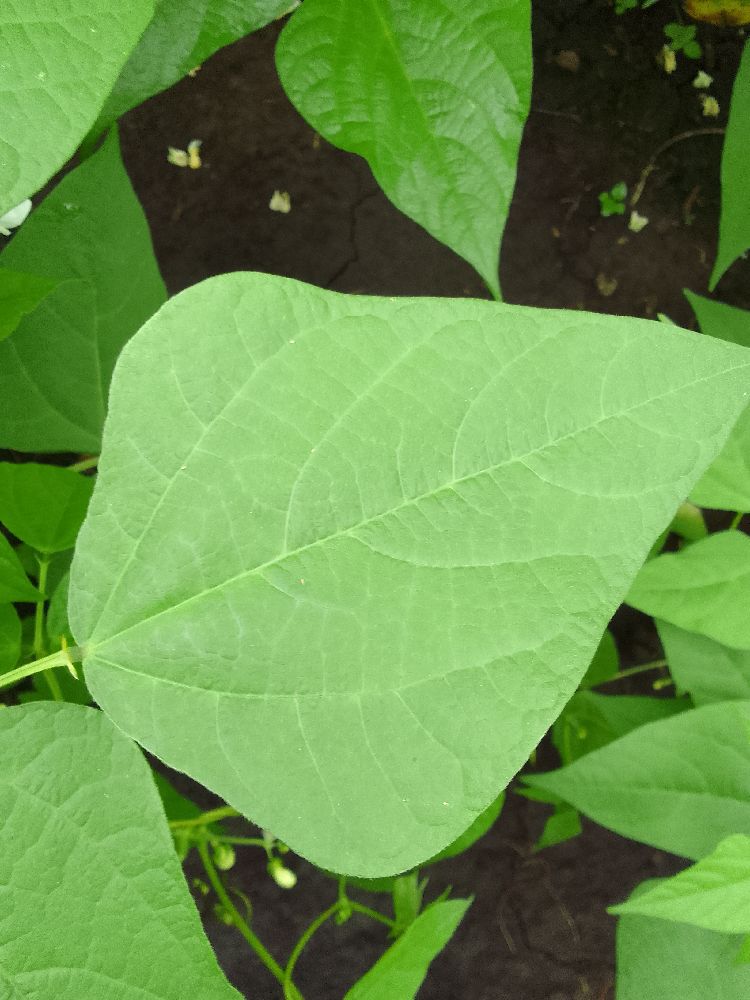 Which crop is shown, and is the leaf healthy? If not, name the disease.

common bean, healthy
